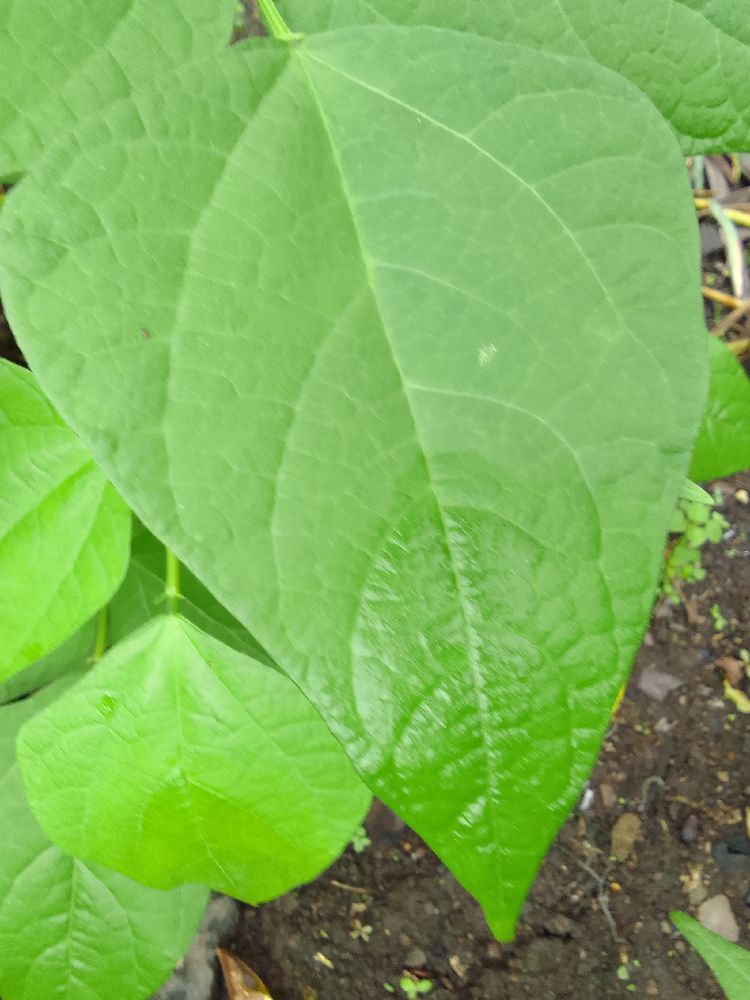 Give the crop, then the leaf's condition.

common bean, healthy
